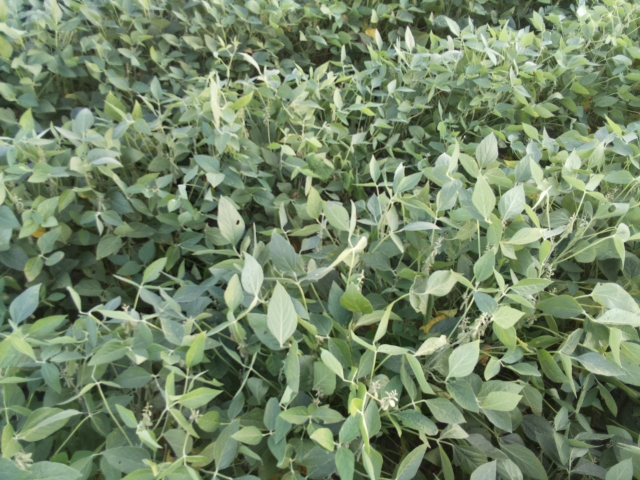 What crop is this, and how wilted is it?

soybean, leaflets folding inward at secondary pulvinus with no turgor loss in leaflets or petioles
